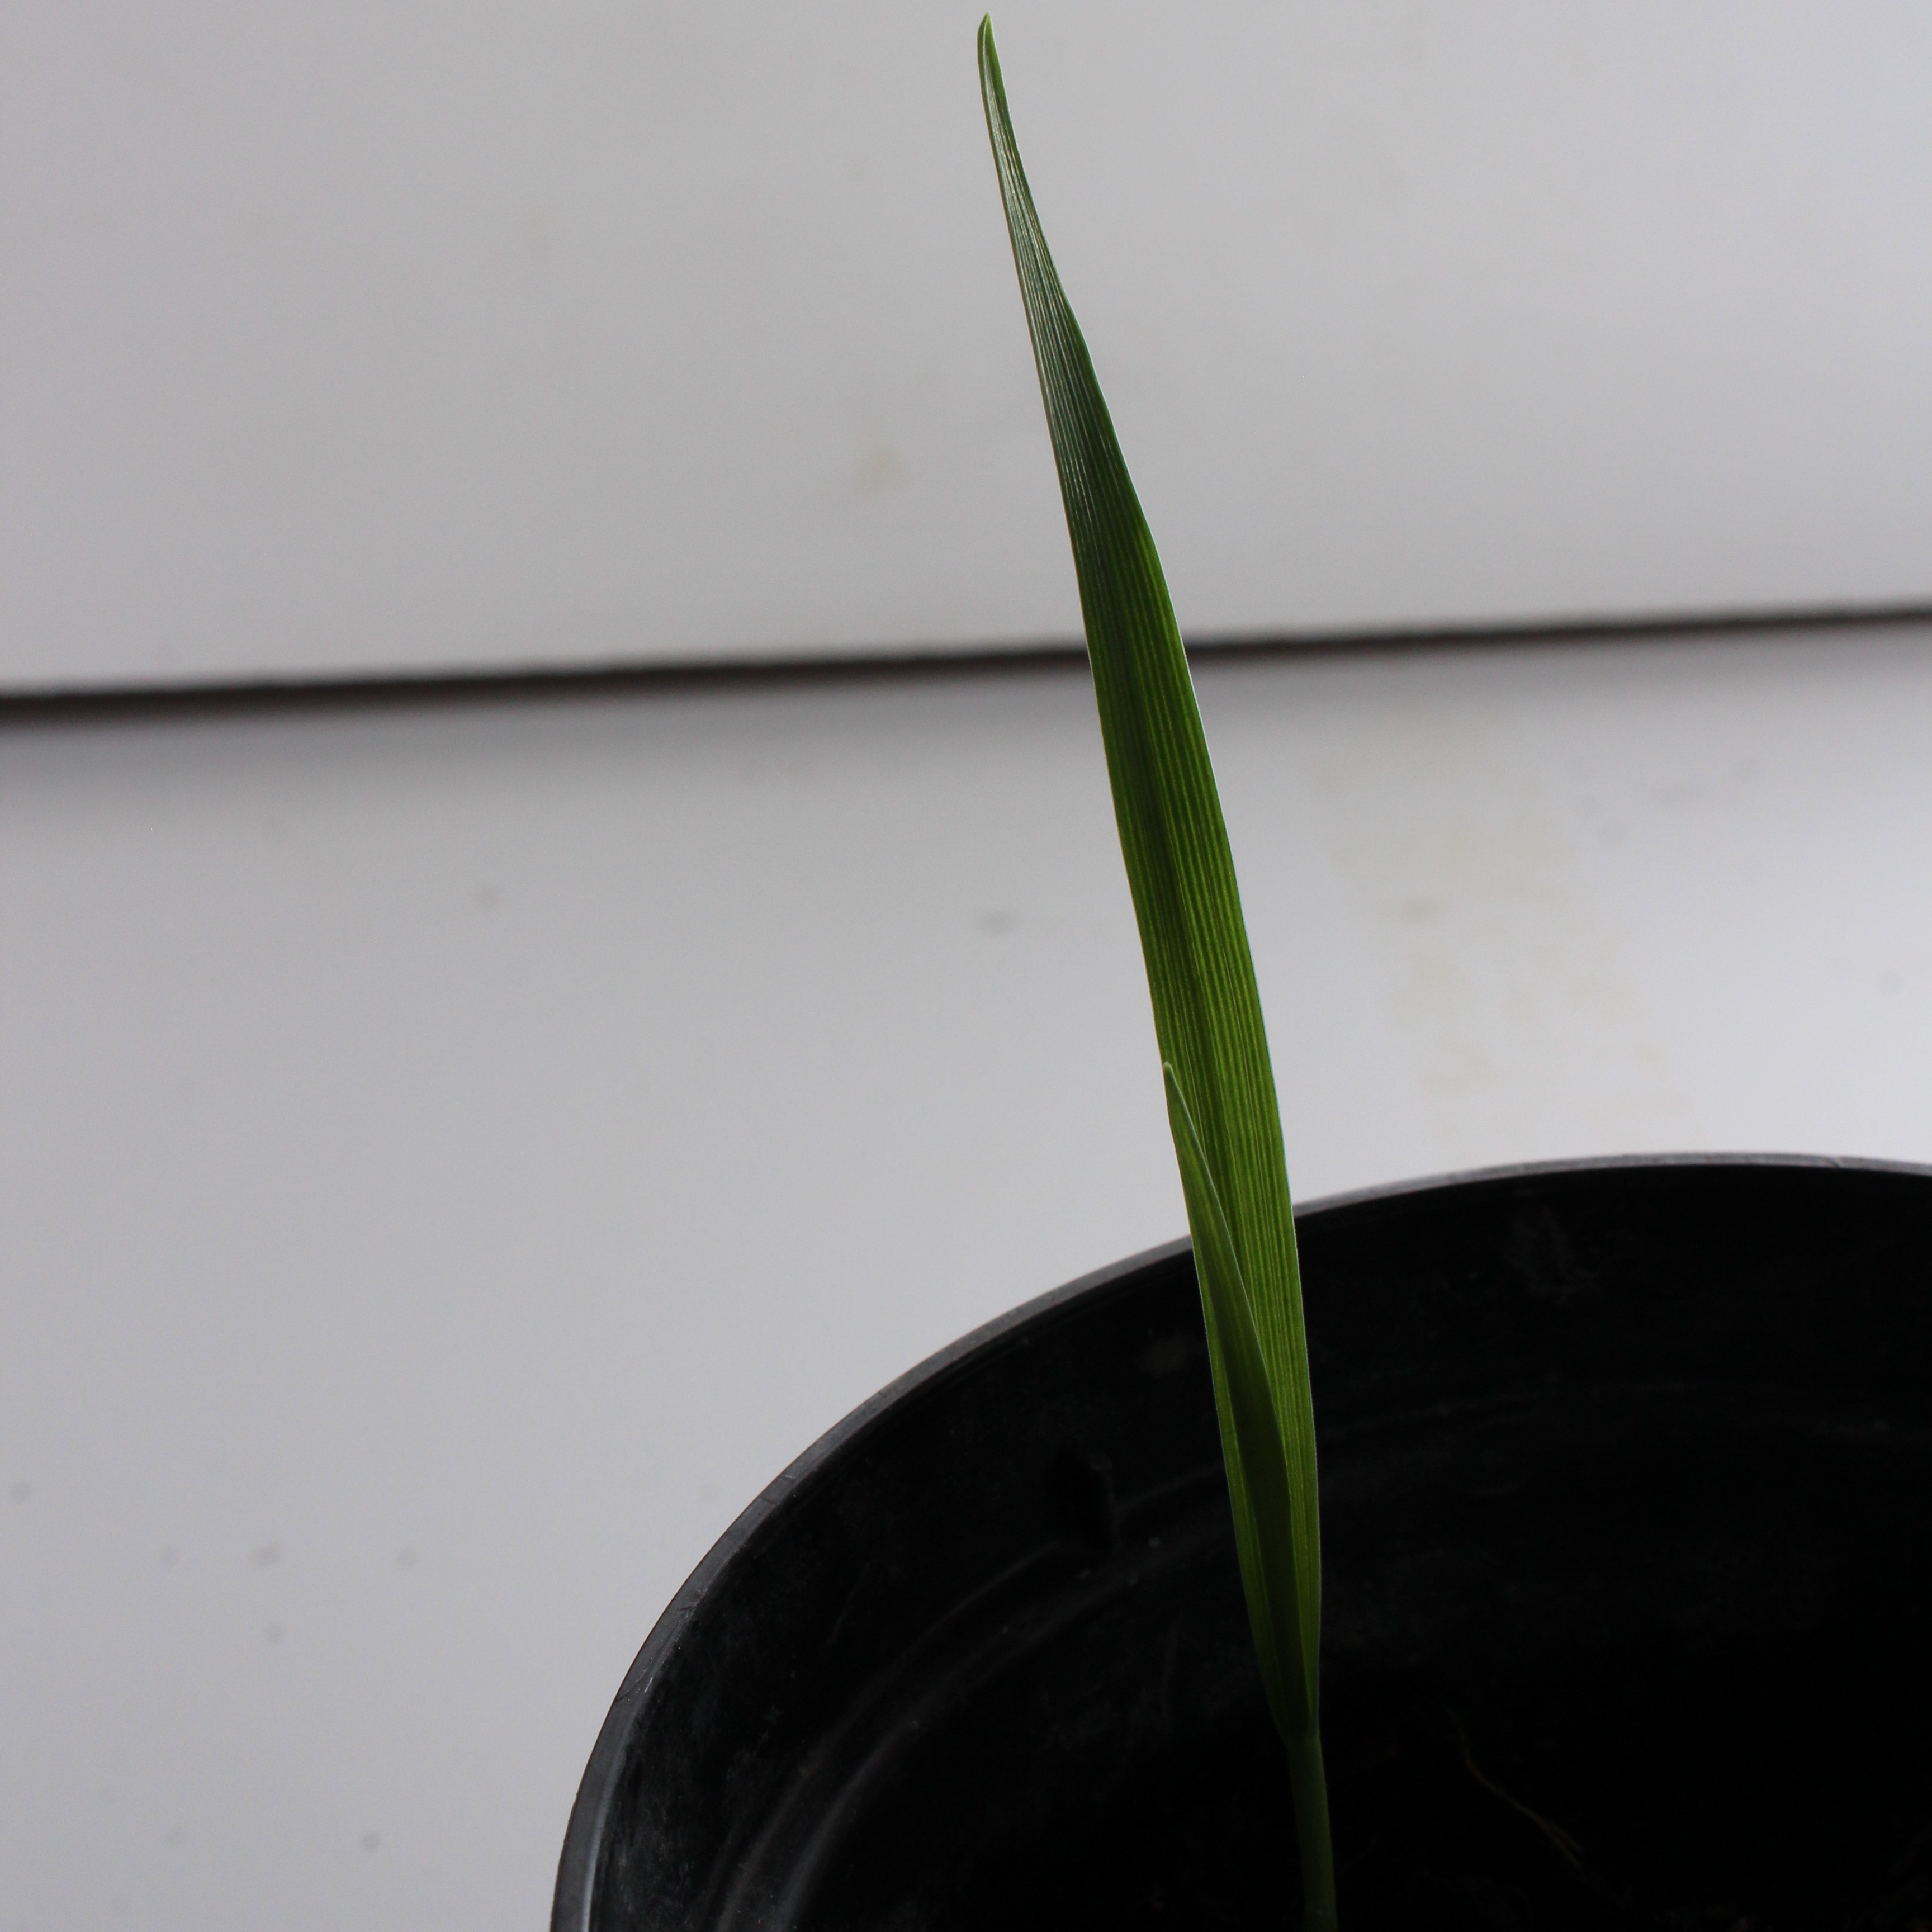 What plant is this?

Avena sterilis
